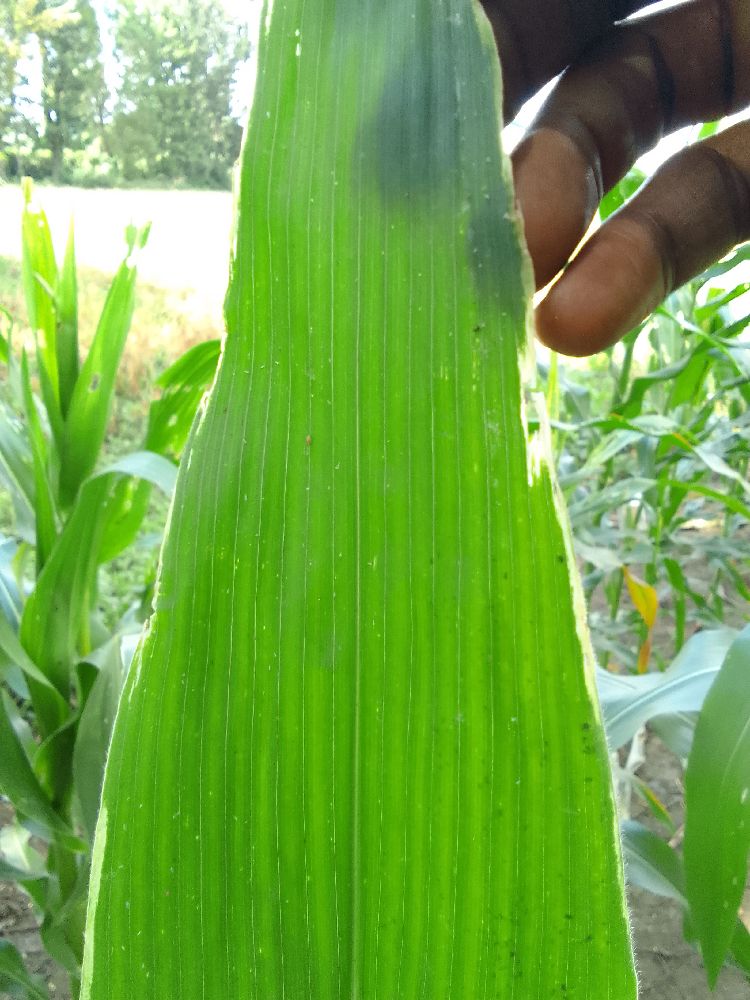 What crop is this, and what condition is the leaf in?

maize, healthy
